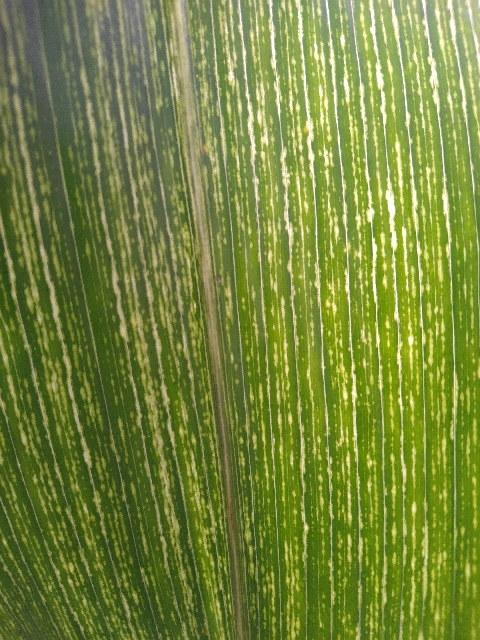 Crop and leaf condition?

maize, maize streak virus
